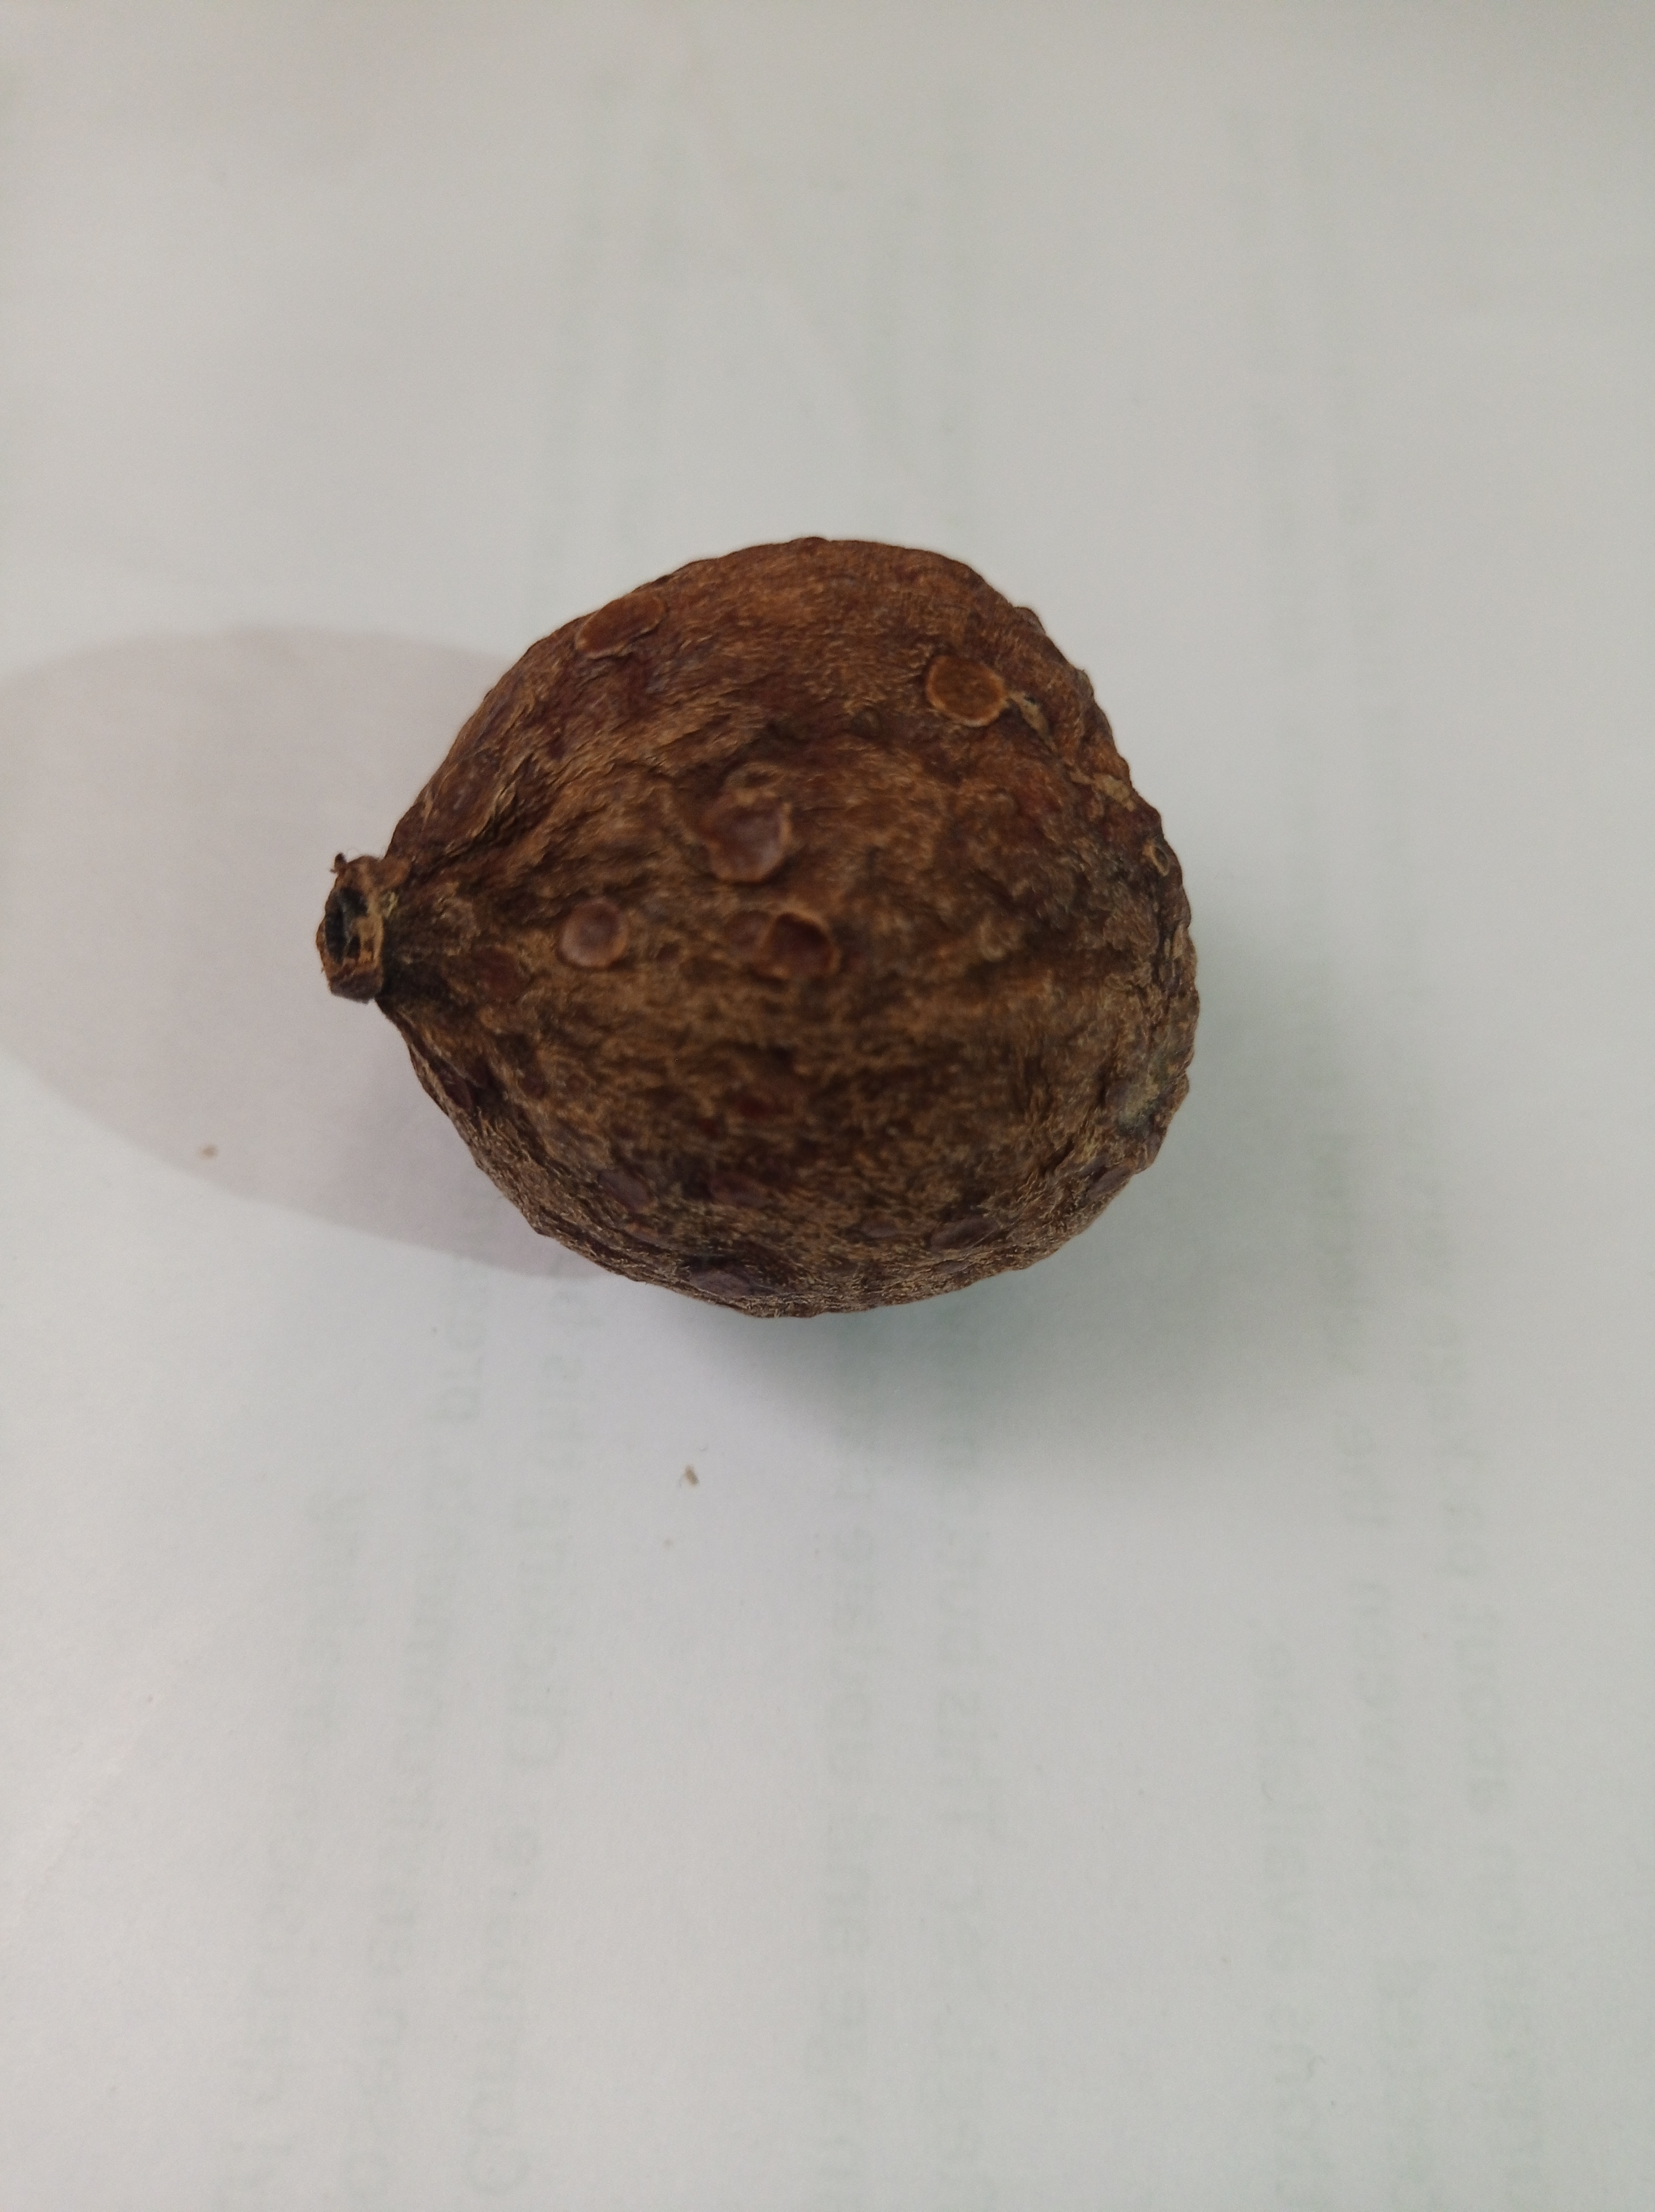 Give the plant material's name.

madanphal
